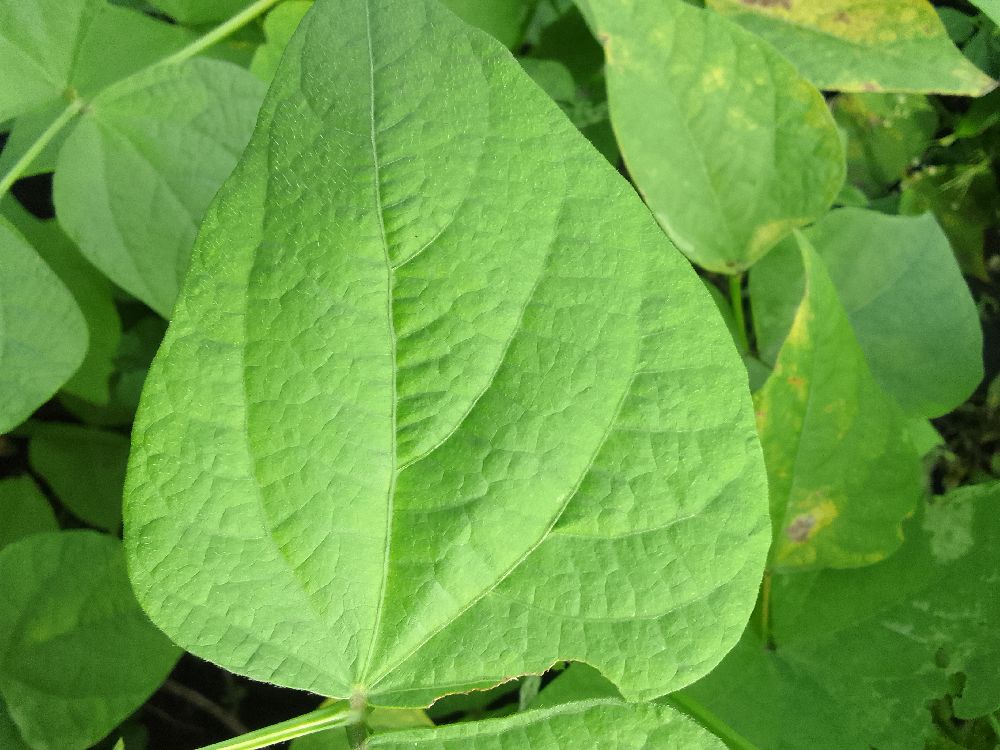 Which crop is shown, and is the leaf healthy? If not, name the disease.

common bean, healthy
